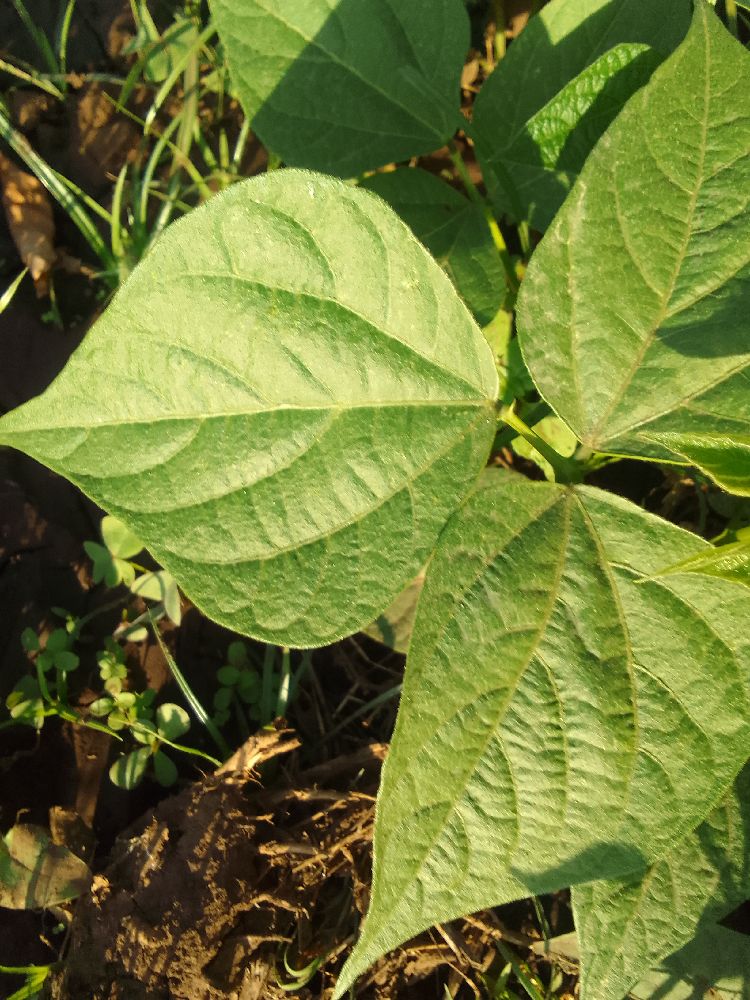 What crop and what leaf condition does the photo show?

common bean, healthy
